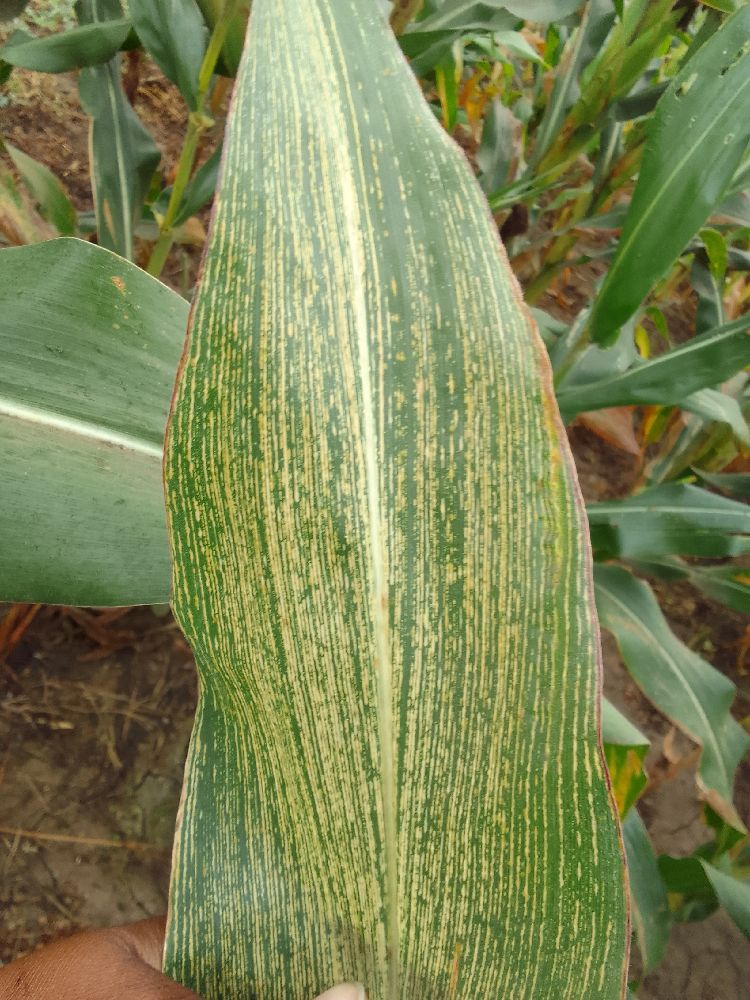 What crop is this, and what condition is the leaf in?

maize, maize streak virus
